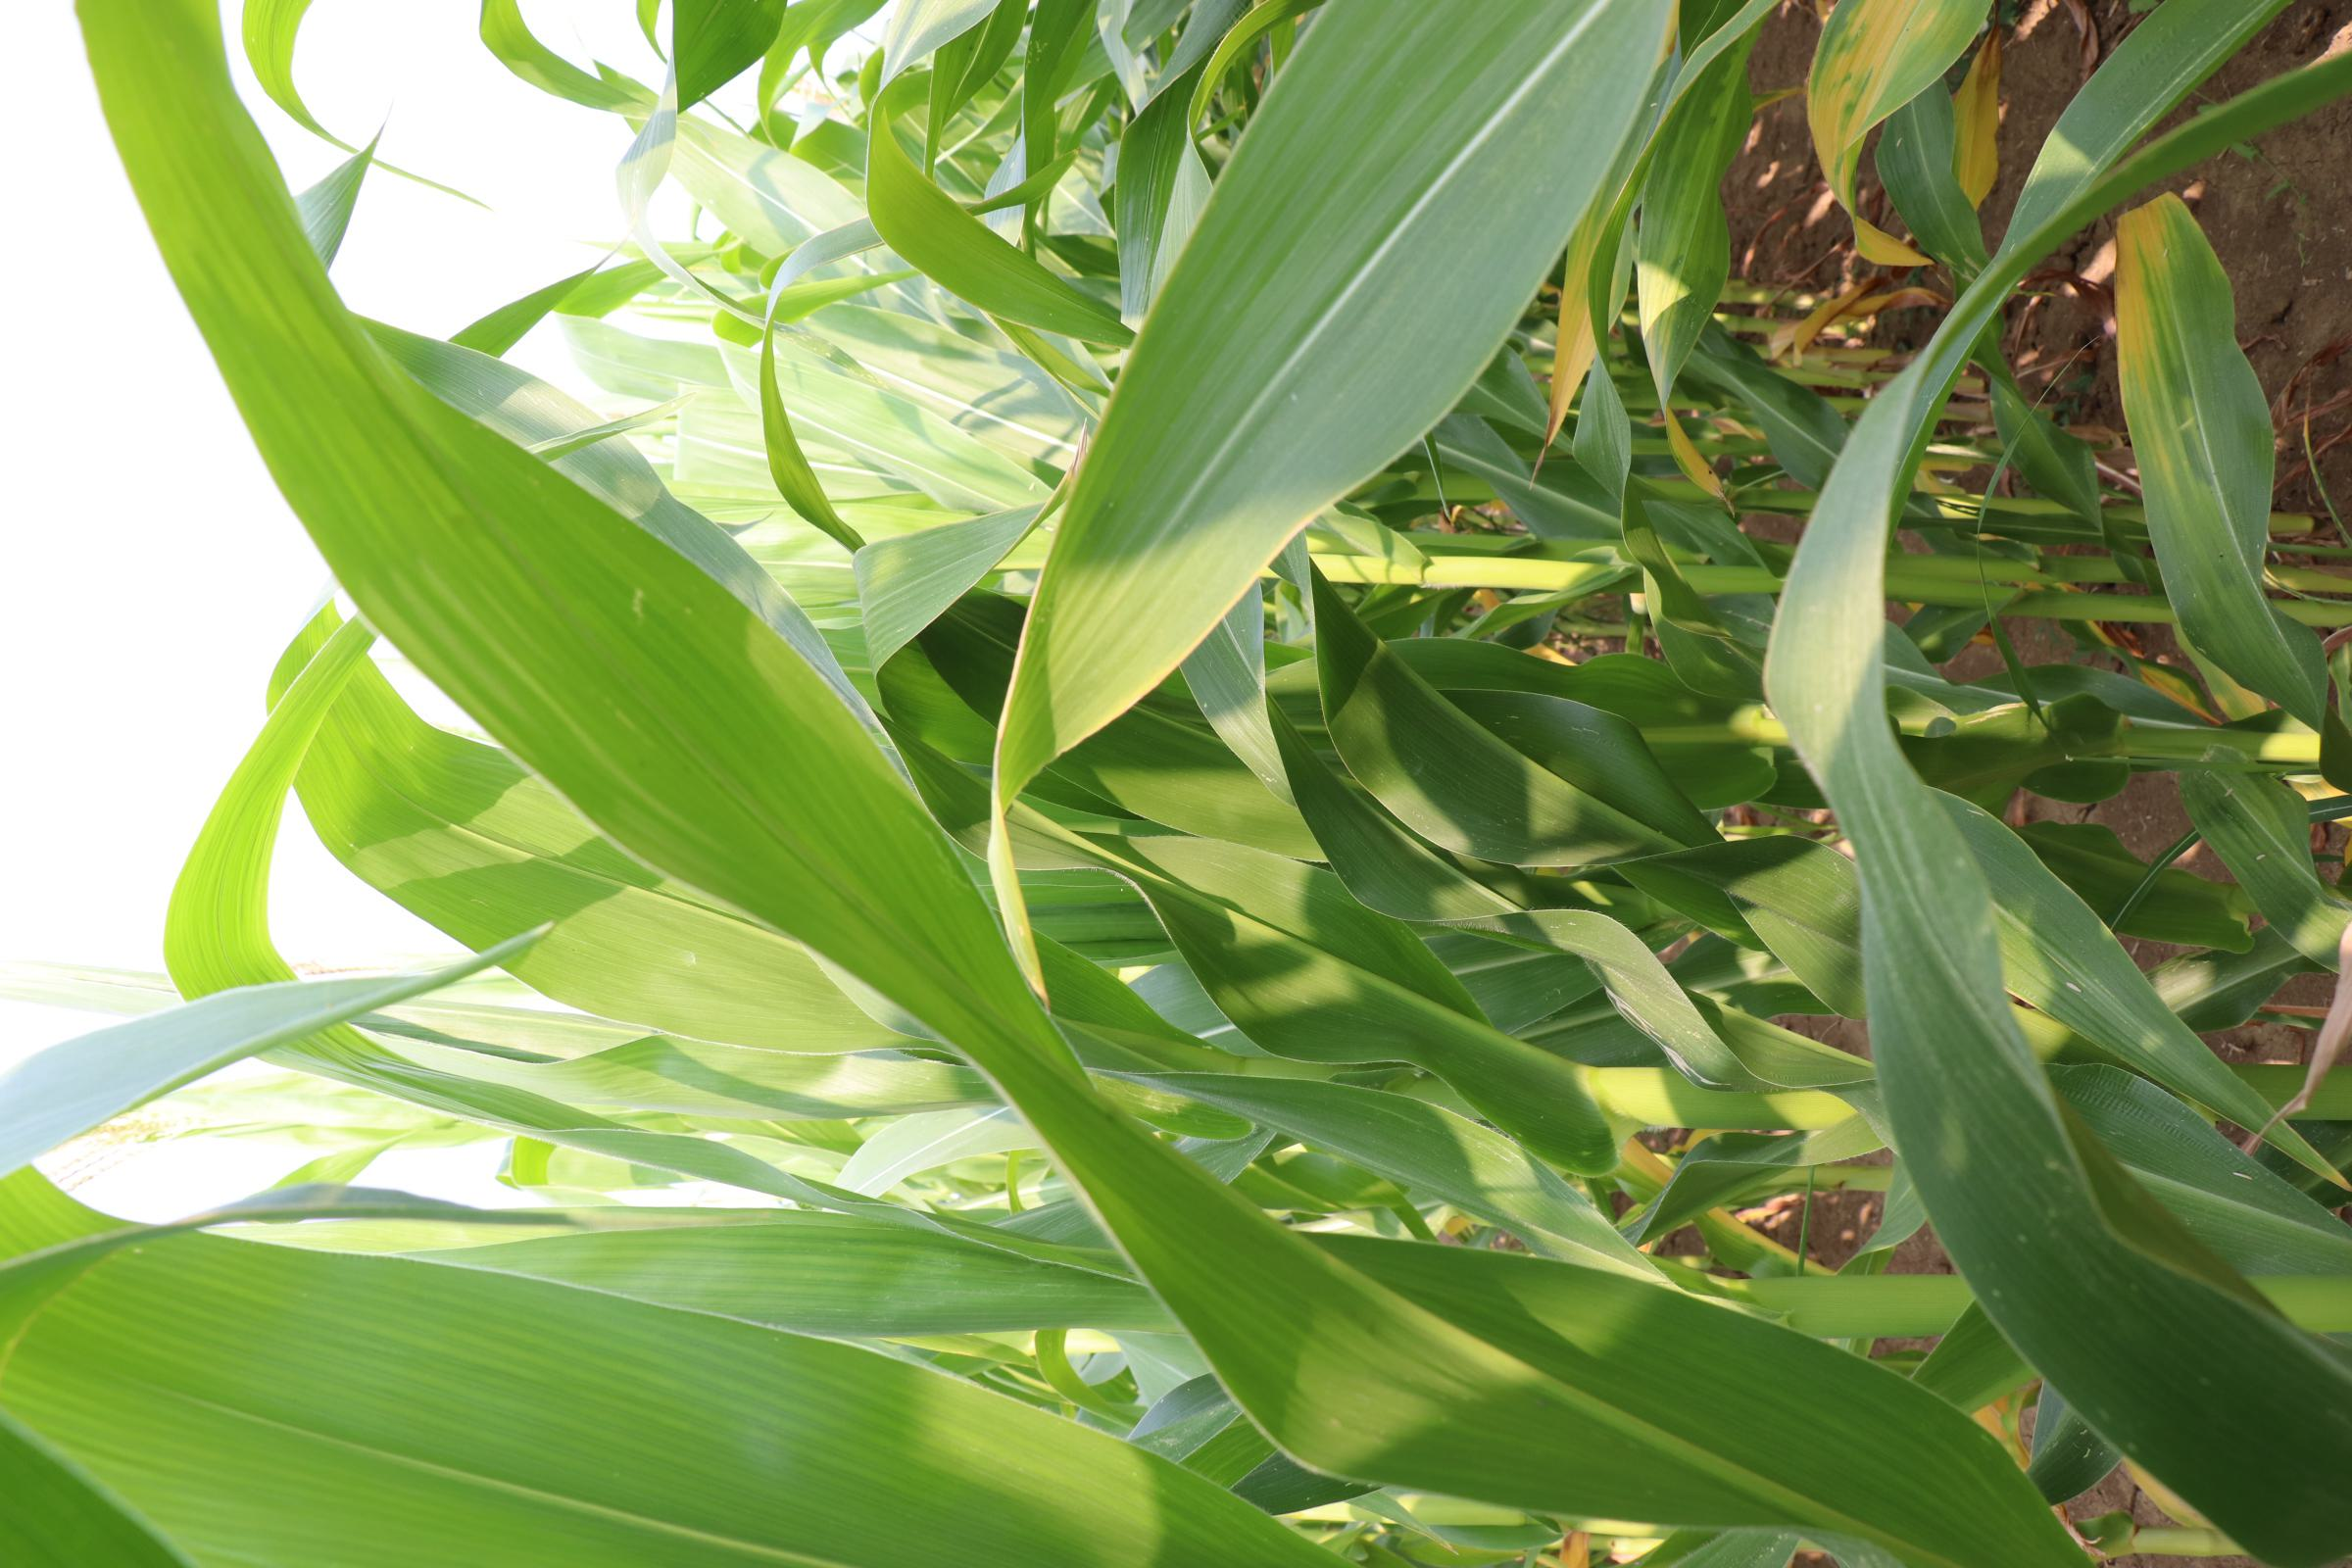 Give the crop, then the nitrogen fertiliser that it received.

maize, no added nitrogen
